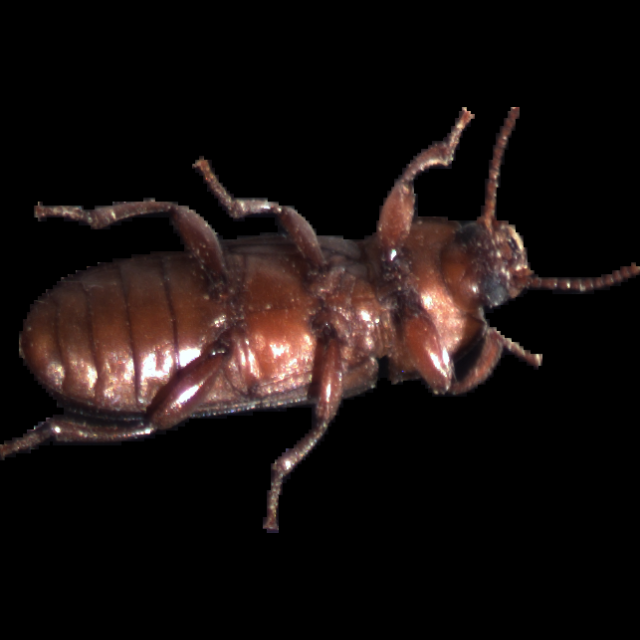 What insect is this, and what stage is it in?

mealworm beetle
